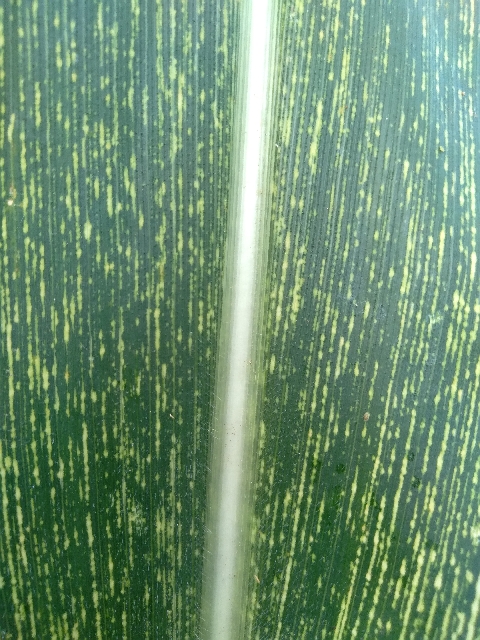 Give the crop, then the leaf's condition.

maize, maize streak virus
